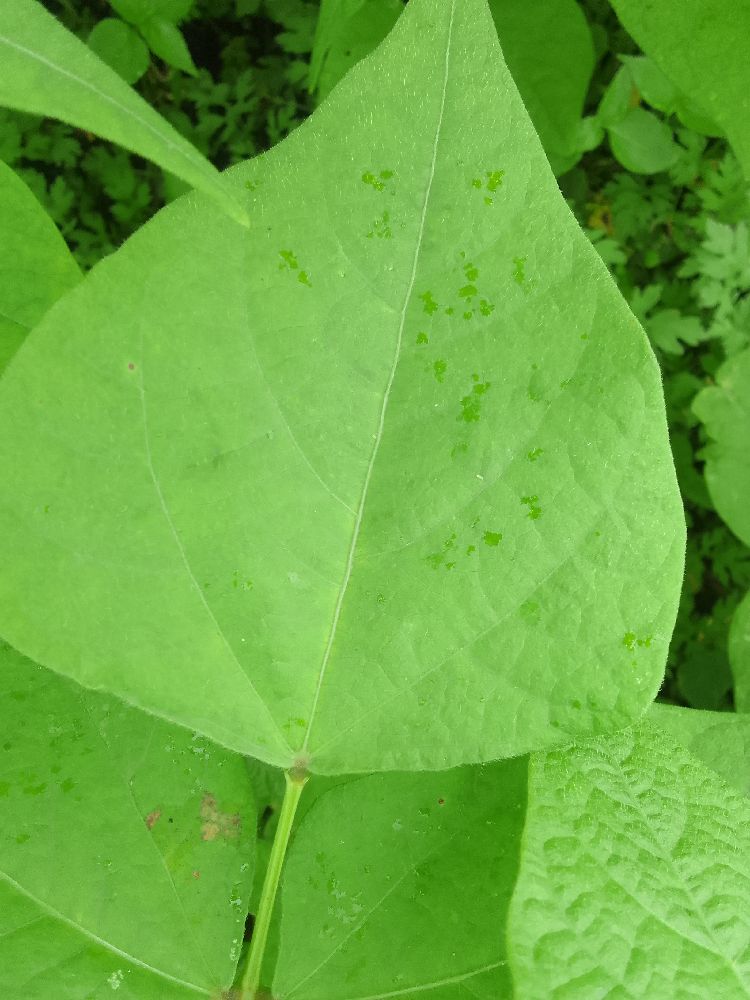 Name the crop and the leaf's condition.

common bean, healthy
